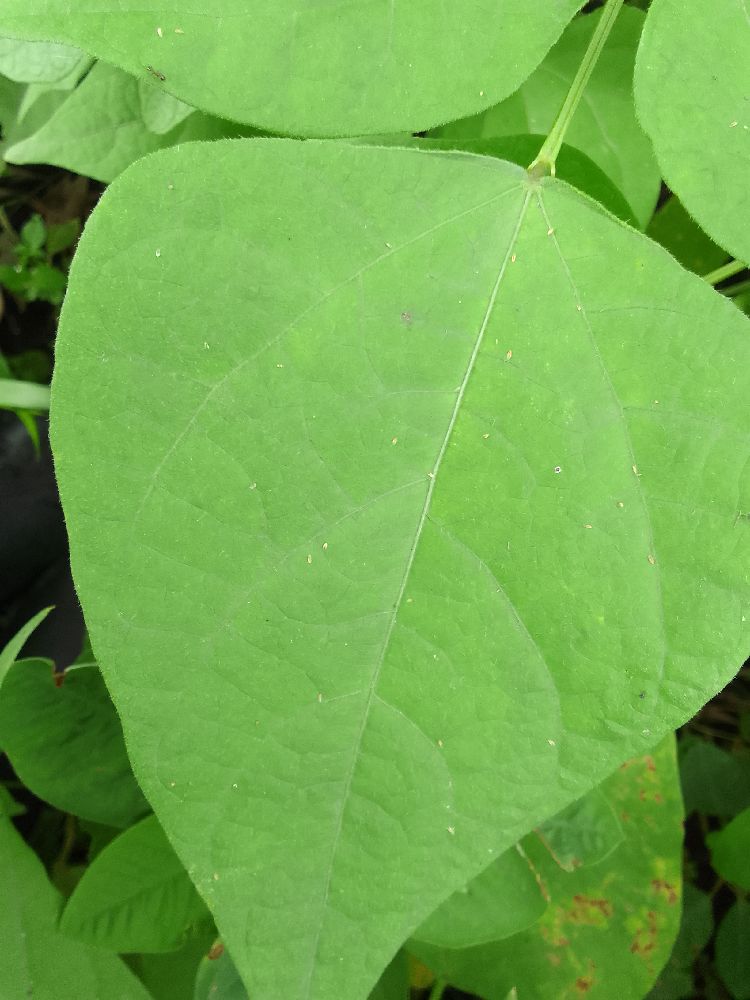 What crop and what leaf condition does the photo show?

common bean, healthy
